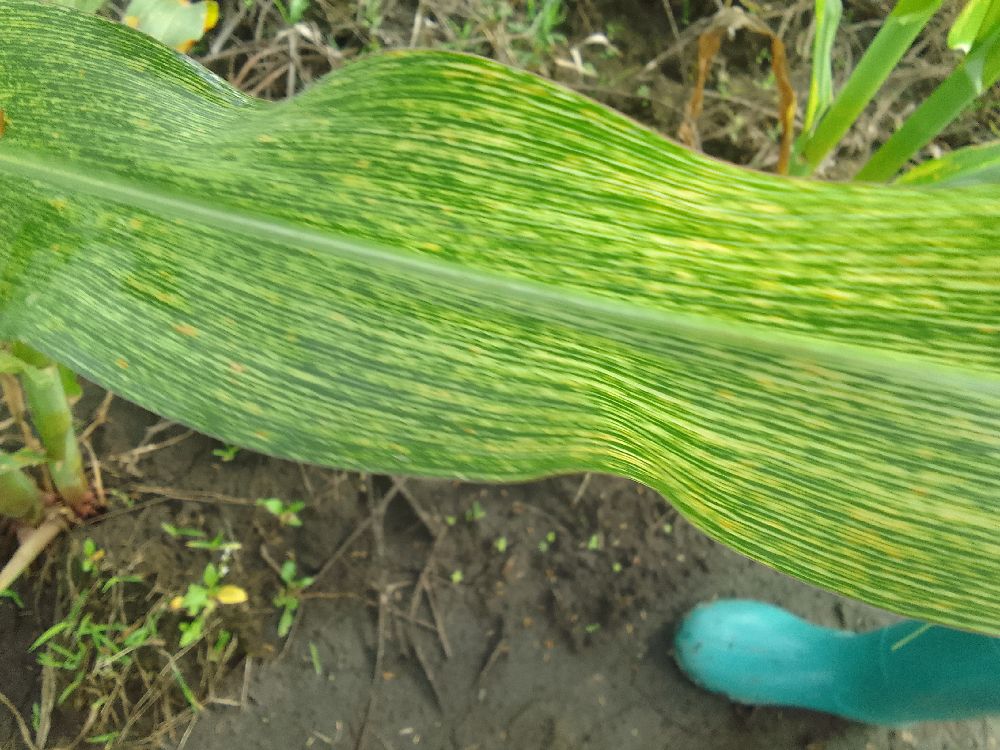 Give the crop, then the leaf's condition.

maize, maize streak virus
